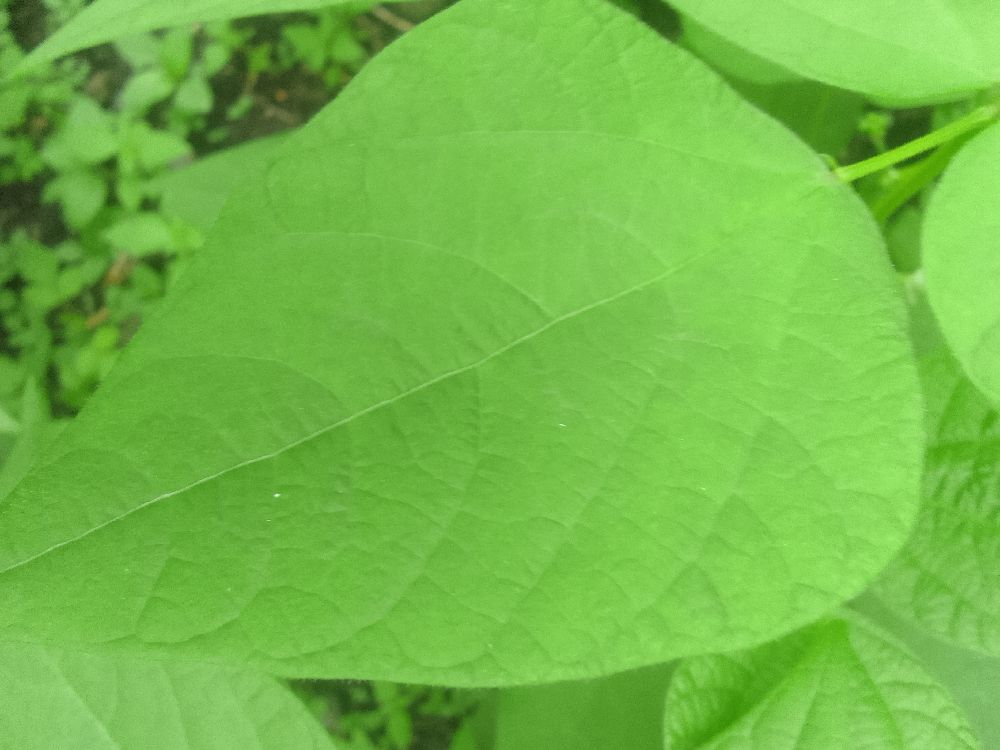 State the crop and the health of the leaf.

common bean, healthy
